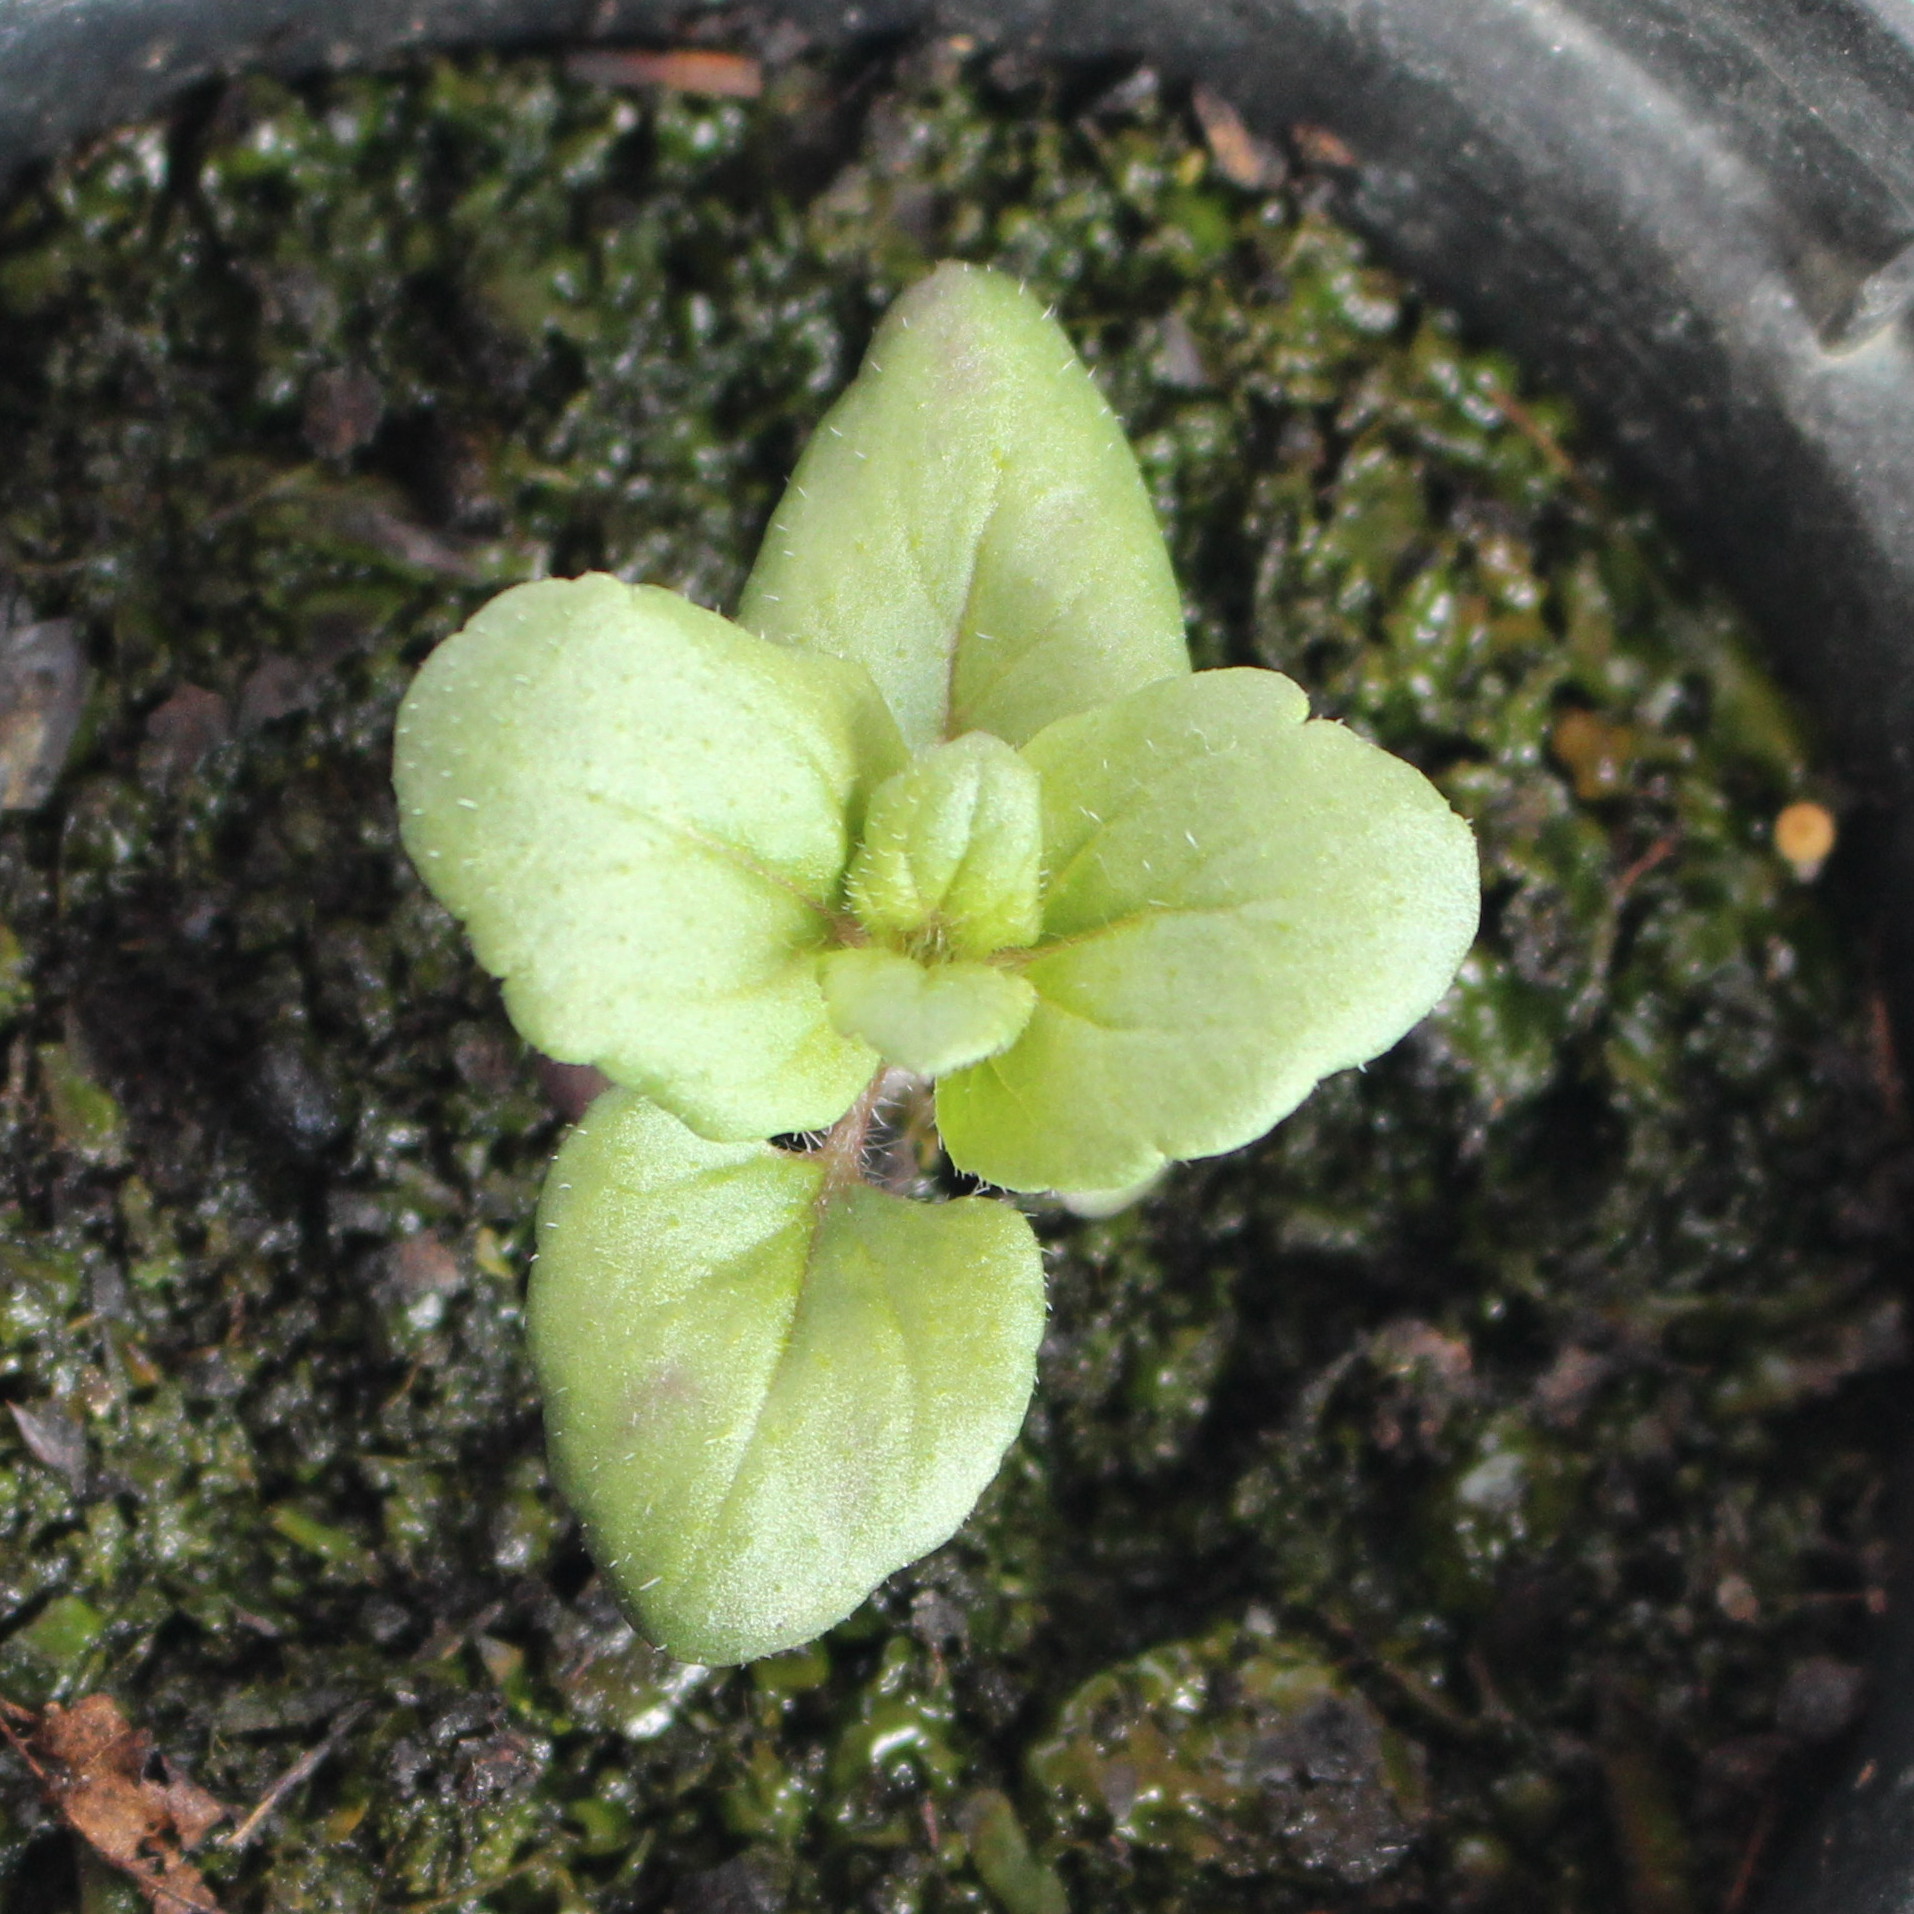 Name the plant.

Veronica persica
